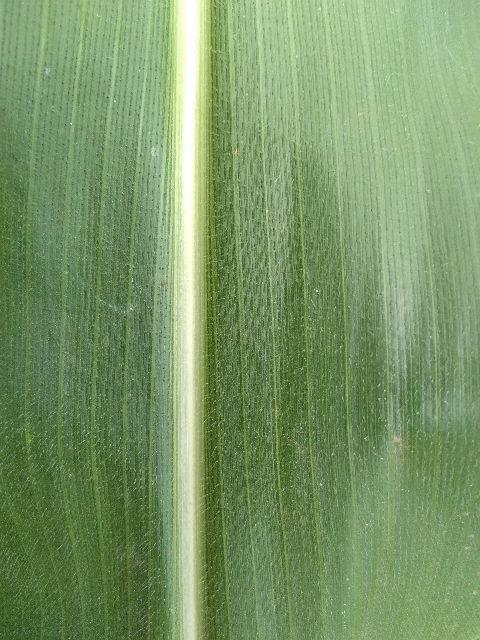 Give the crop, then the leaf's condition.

maize, healthy
